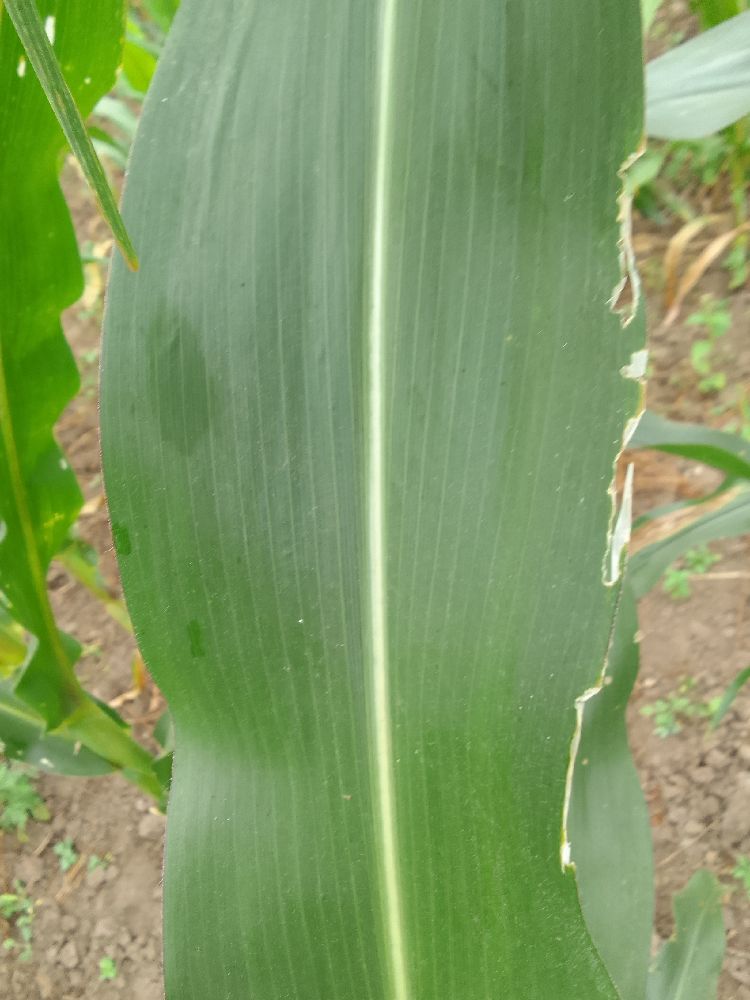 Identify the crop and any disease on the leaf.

maize, healthy
